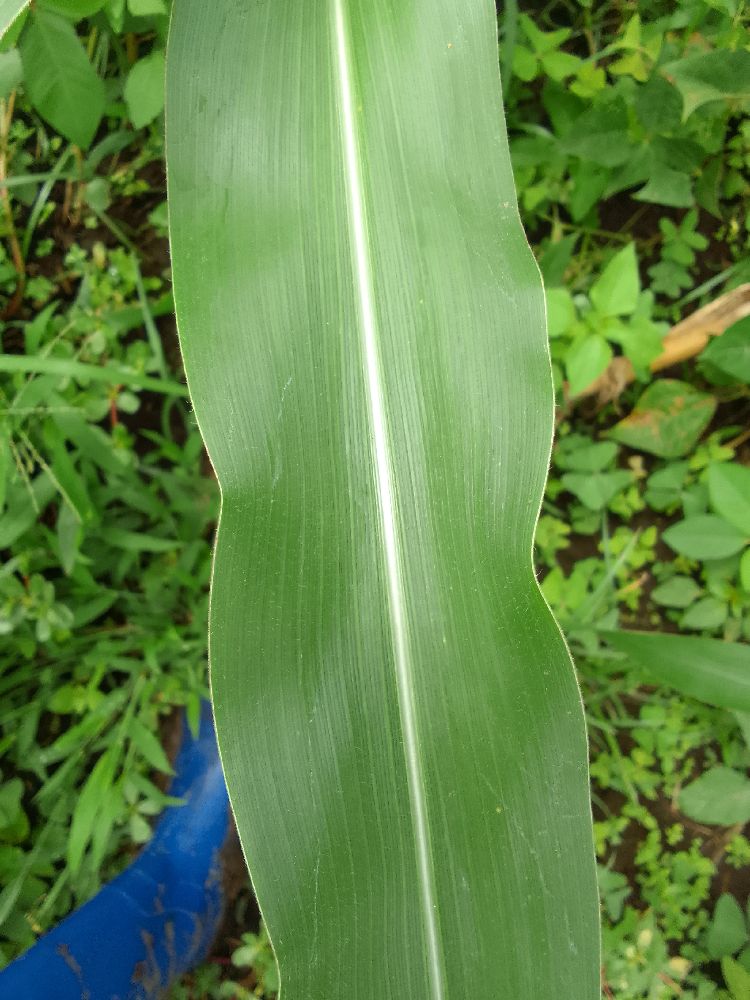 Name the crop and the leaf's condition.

maize, healthy
